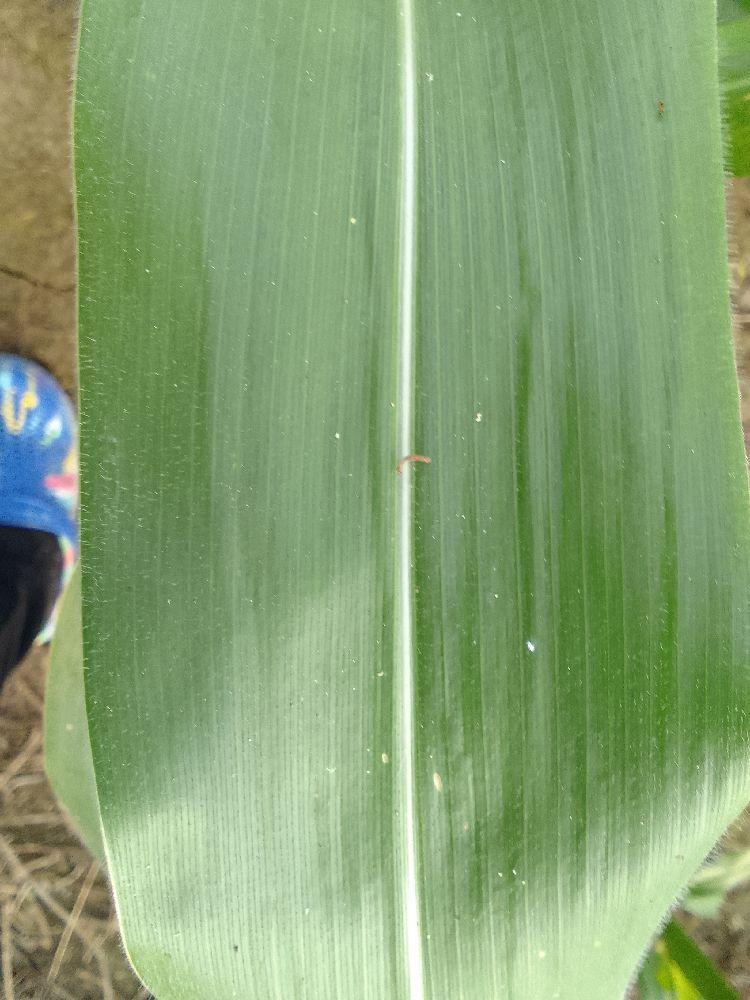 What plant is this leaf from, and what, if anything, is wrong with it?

maize, healthy
